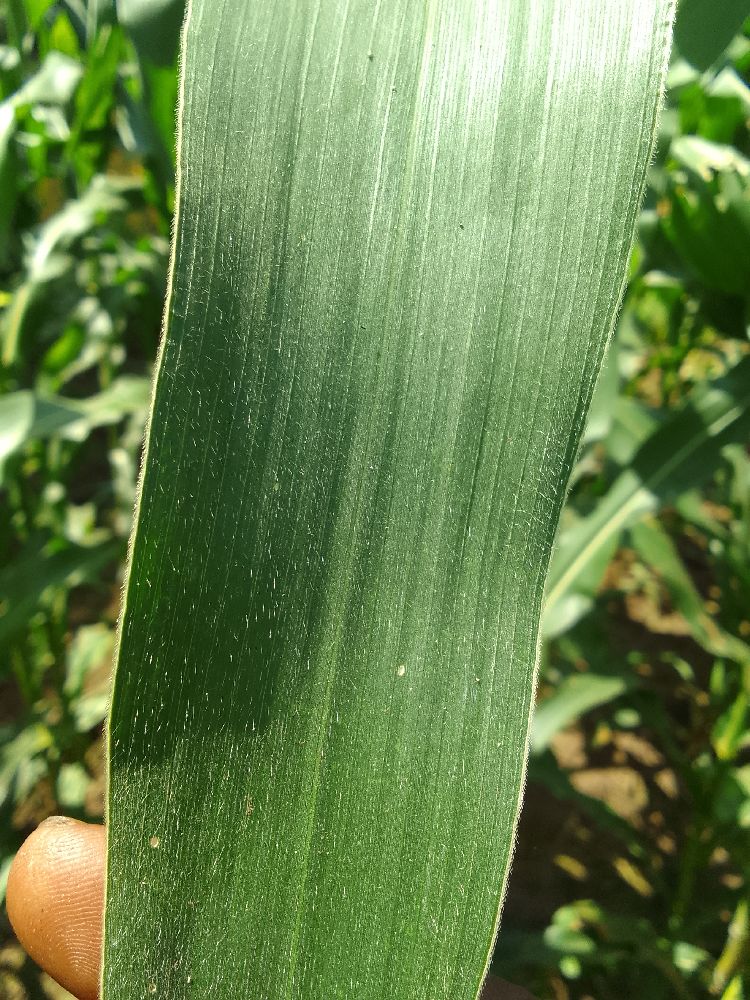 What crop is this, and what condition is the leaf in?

maize, healthy
